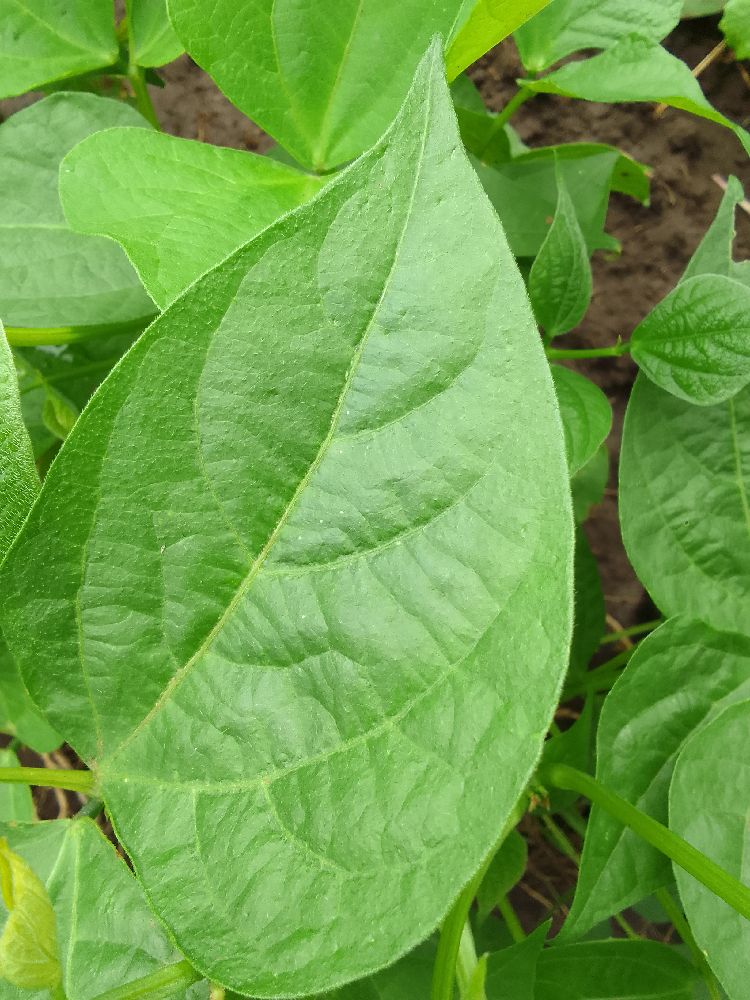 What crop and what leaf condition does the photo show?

common bean, healthy
